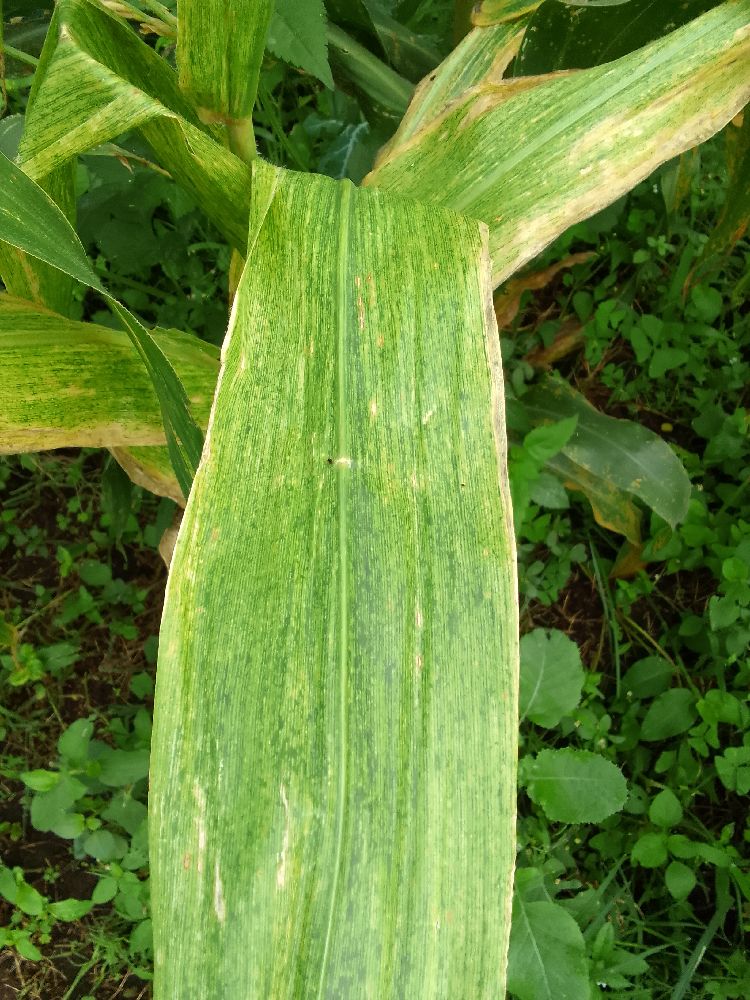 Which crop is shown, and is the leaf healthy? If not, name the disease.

maize, maize lethal necrosis
